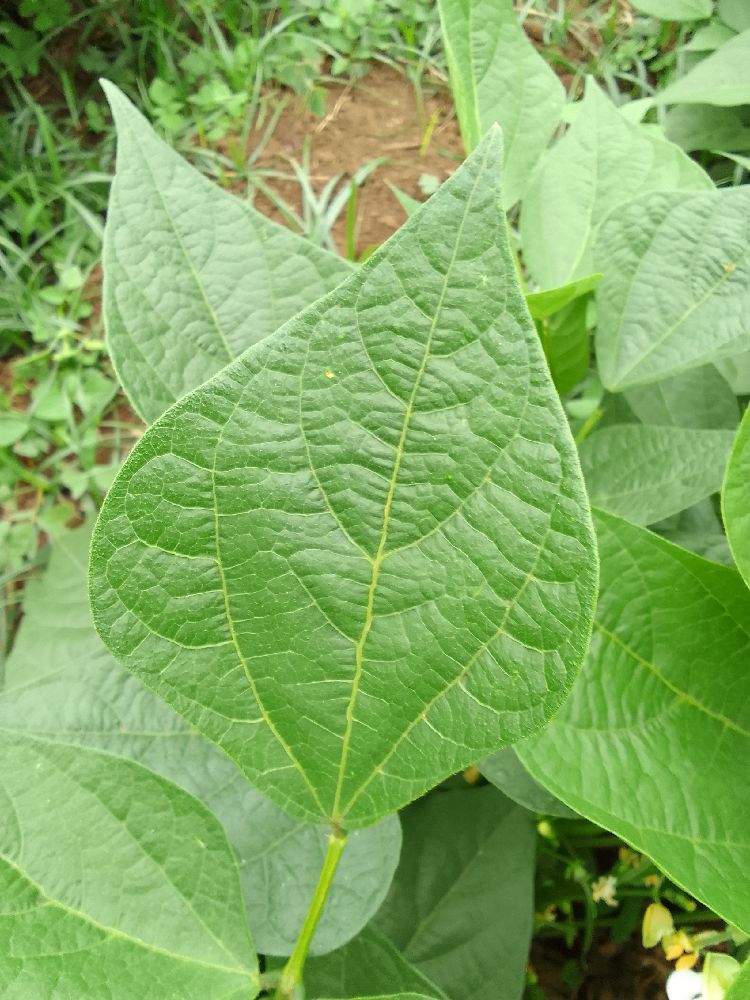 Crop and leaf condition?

common bean, healthy
